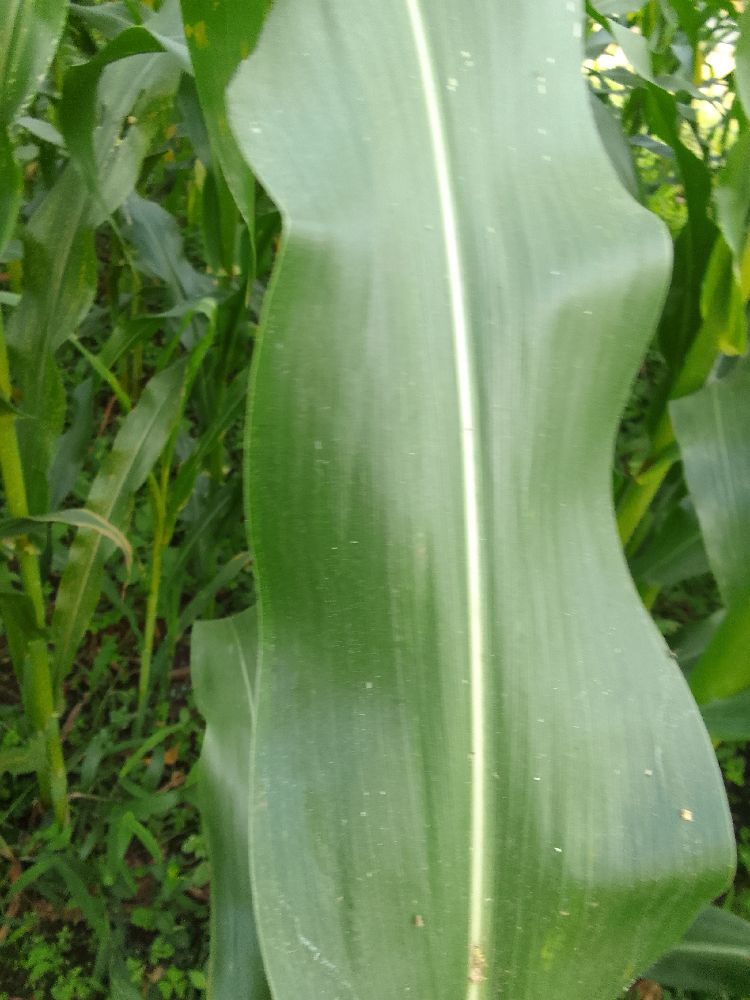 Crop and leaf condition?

maize, healthy
